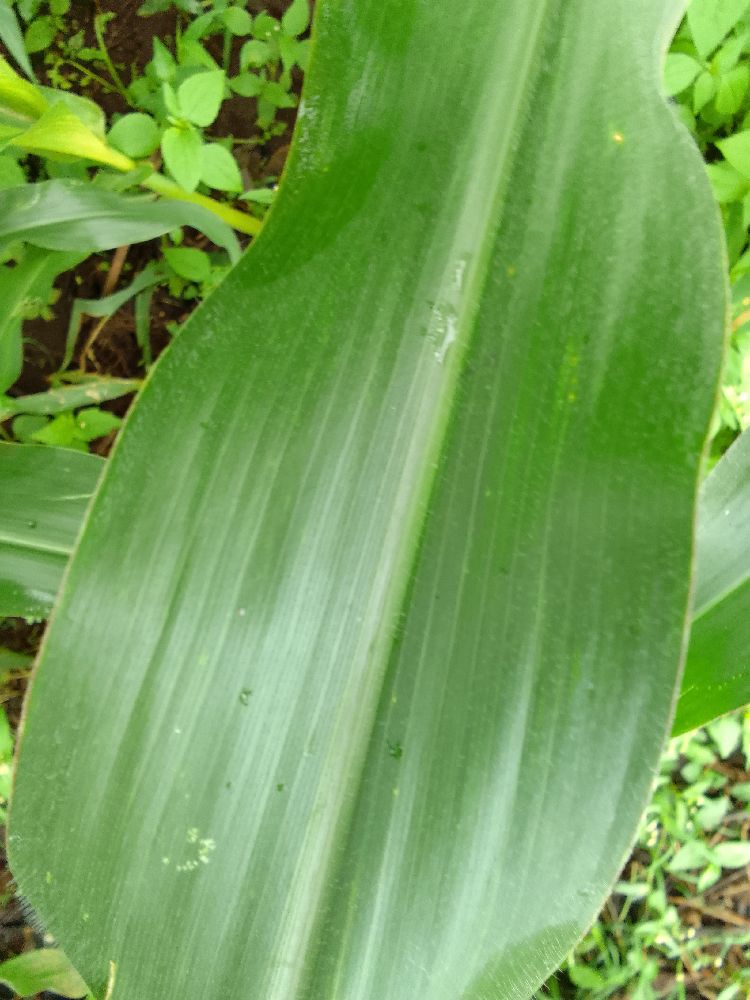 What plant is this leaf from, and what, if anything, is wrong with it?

maize, healthy
